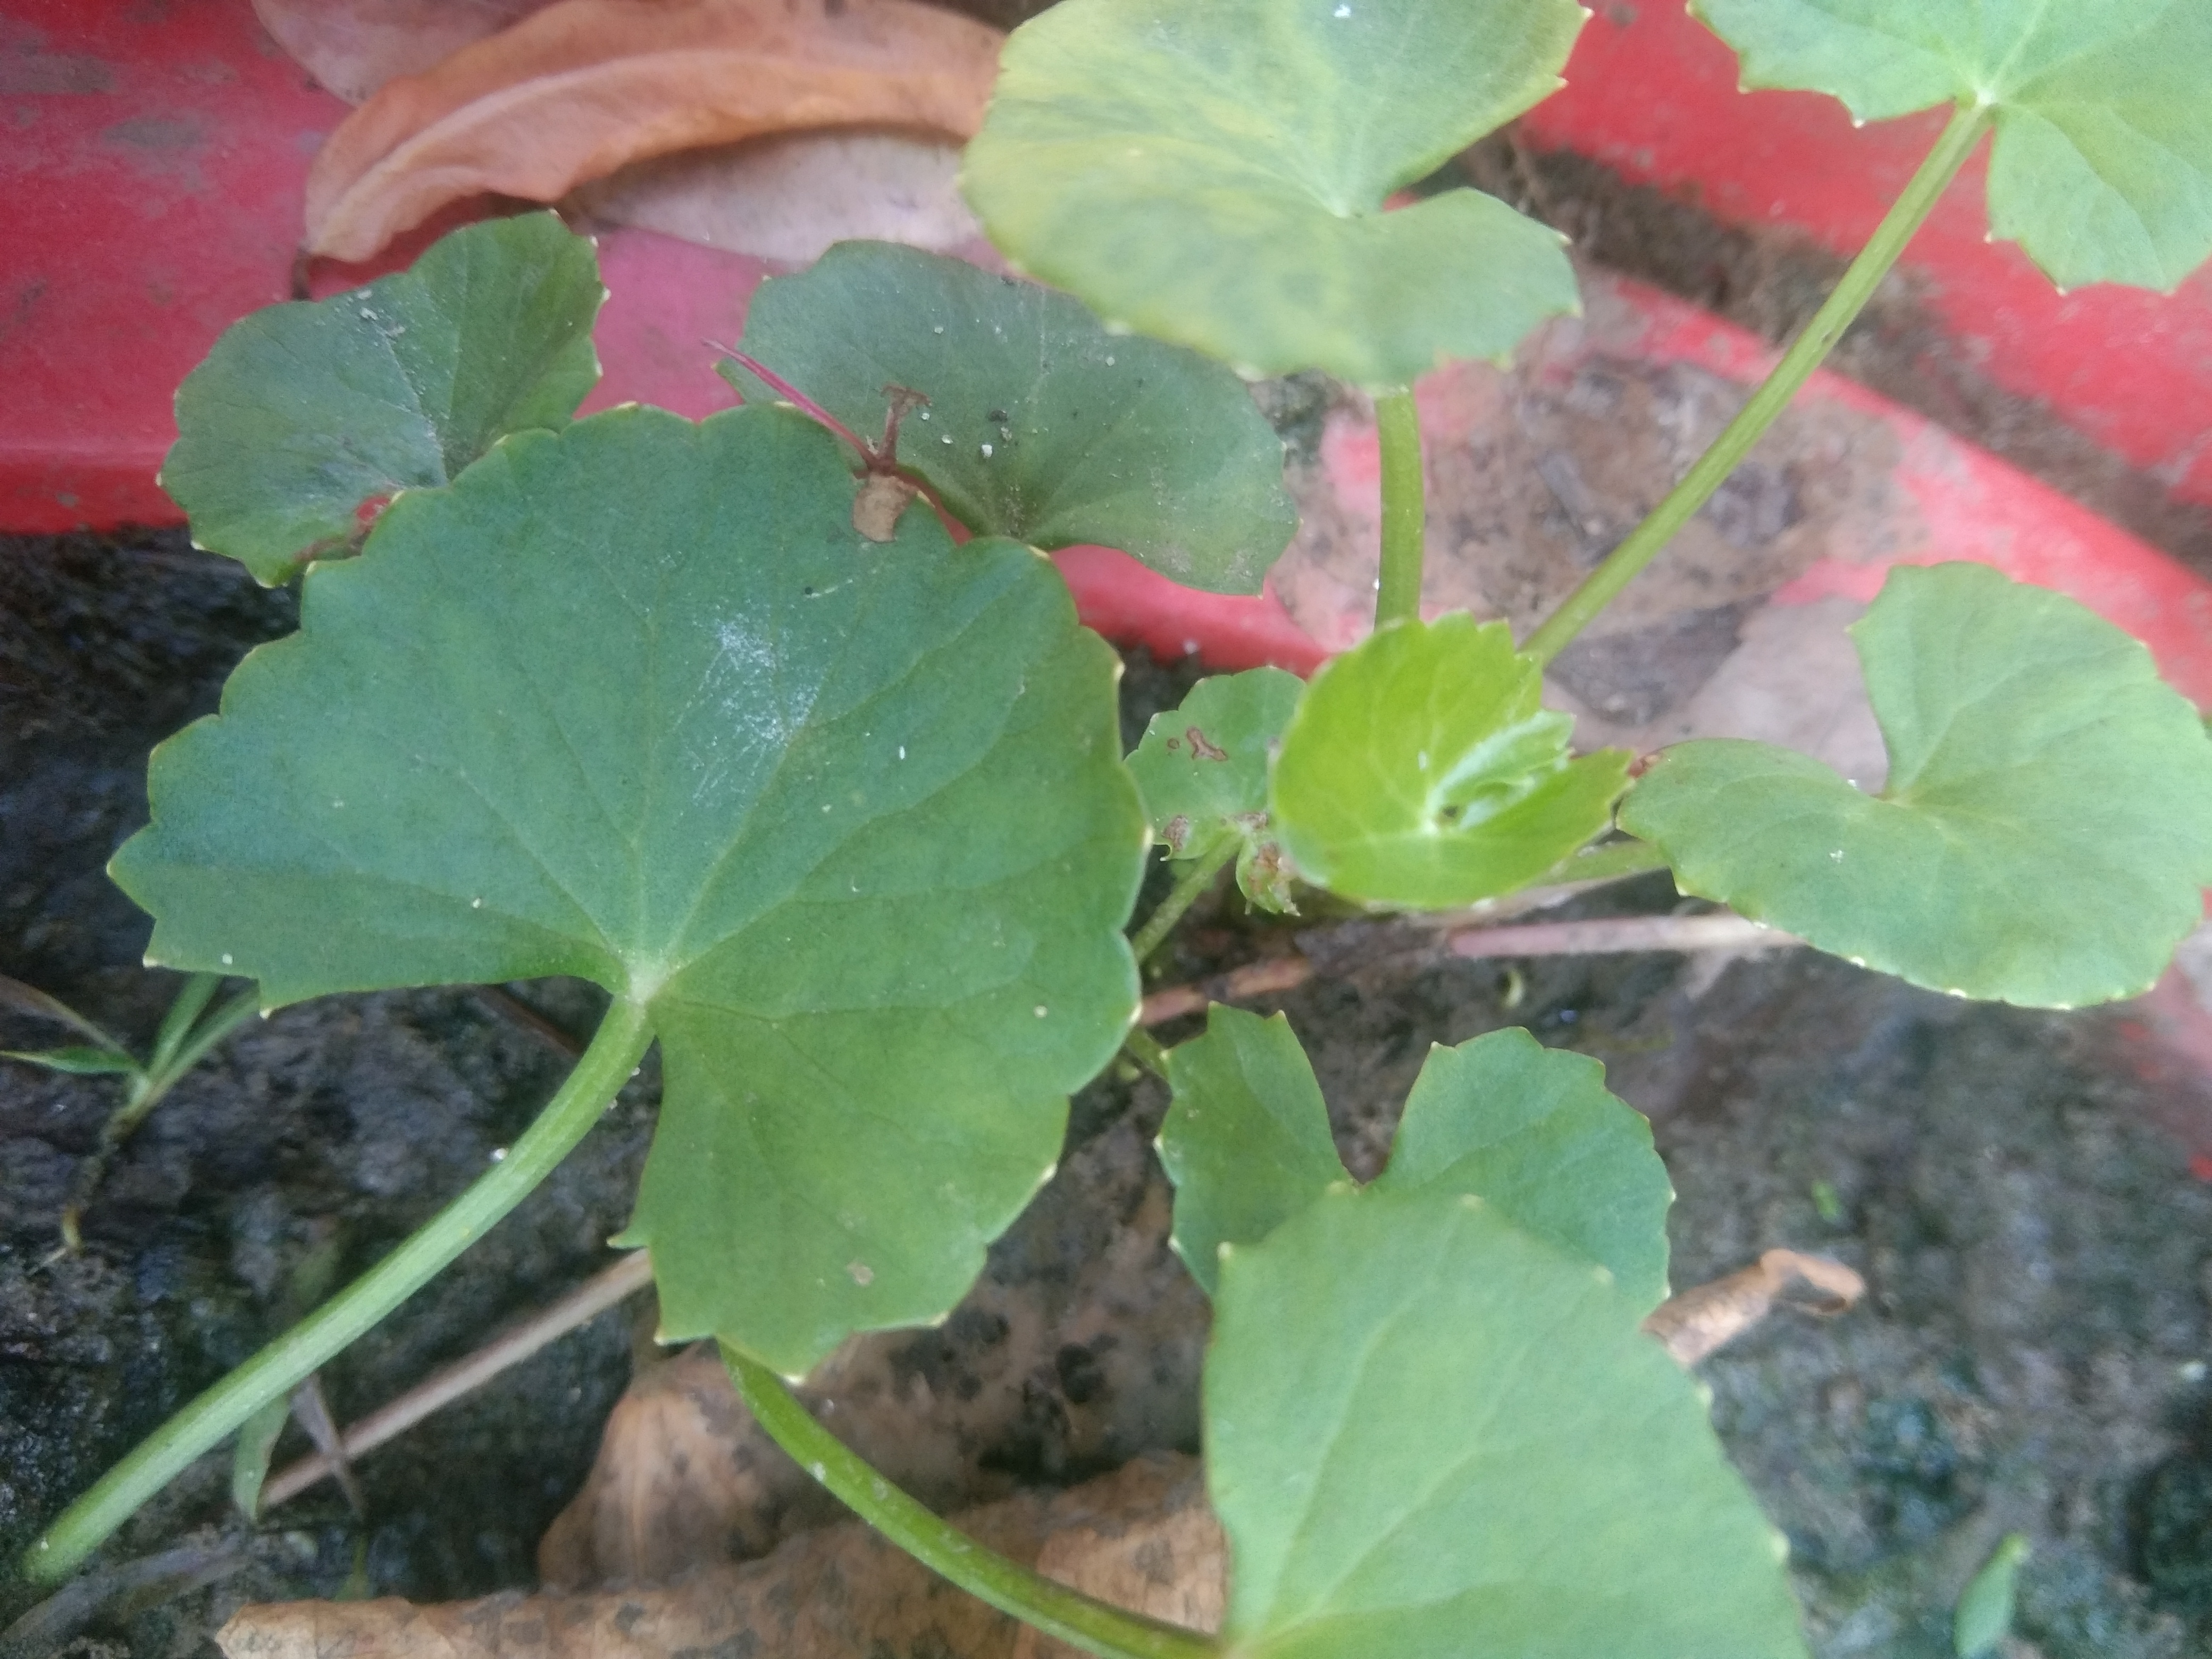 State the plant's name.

thankuni
